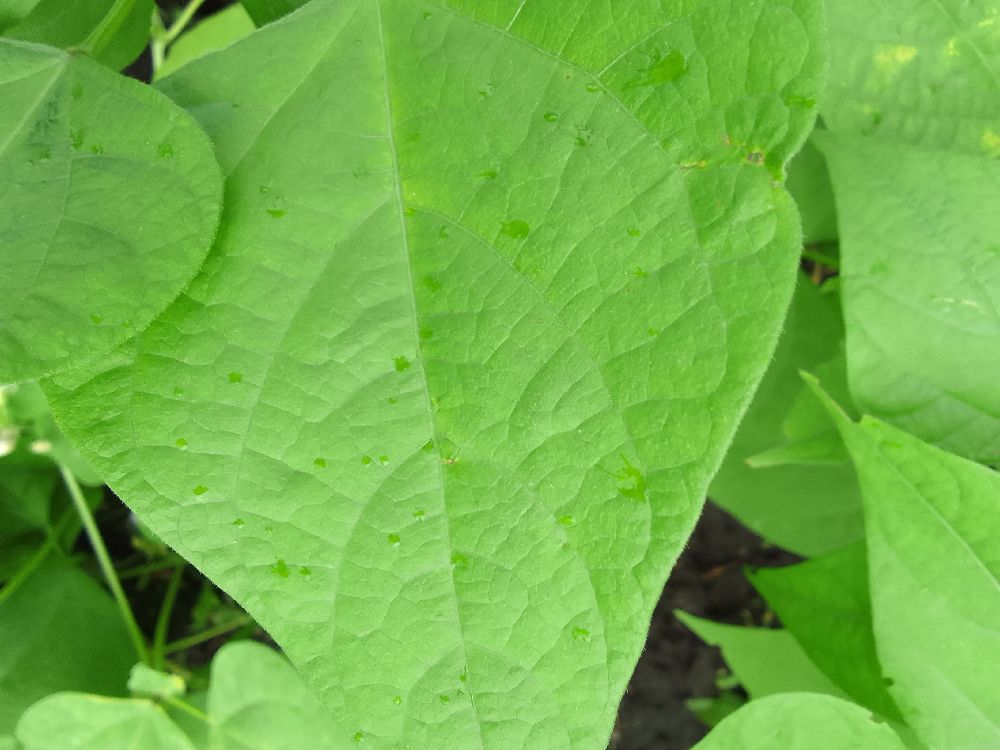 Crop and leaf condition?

common bean, healthy
